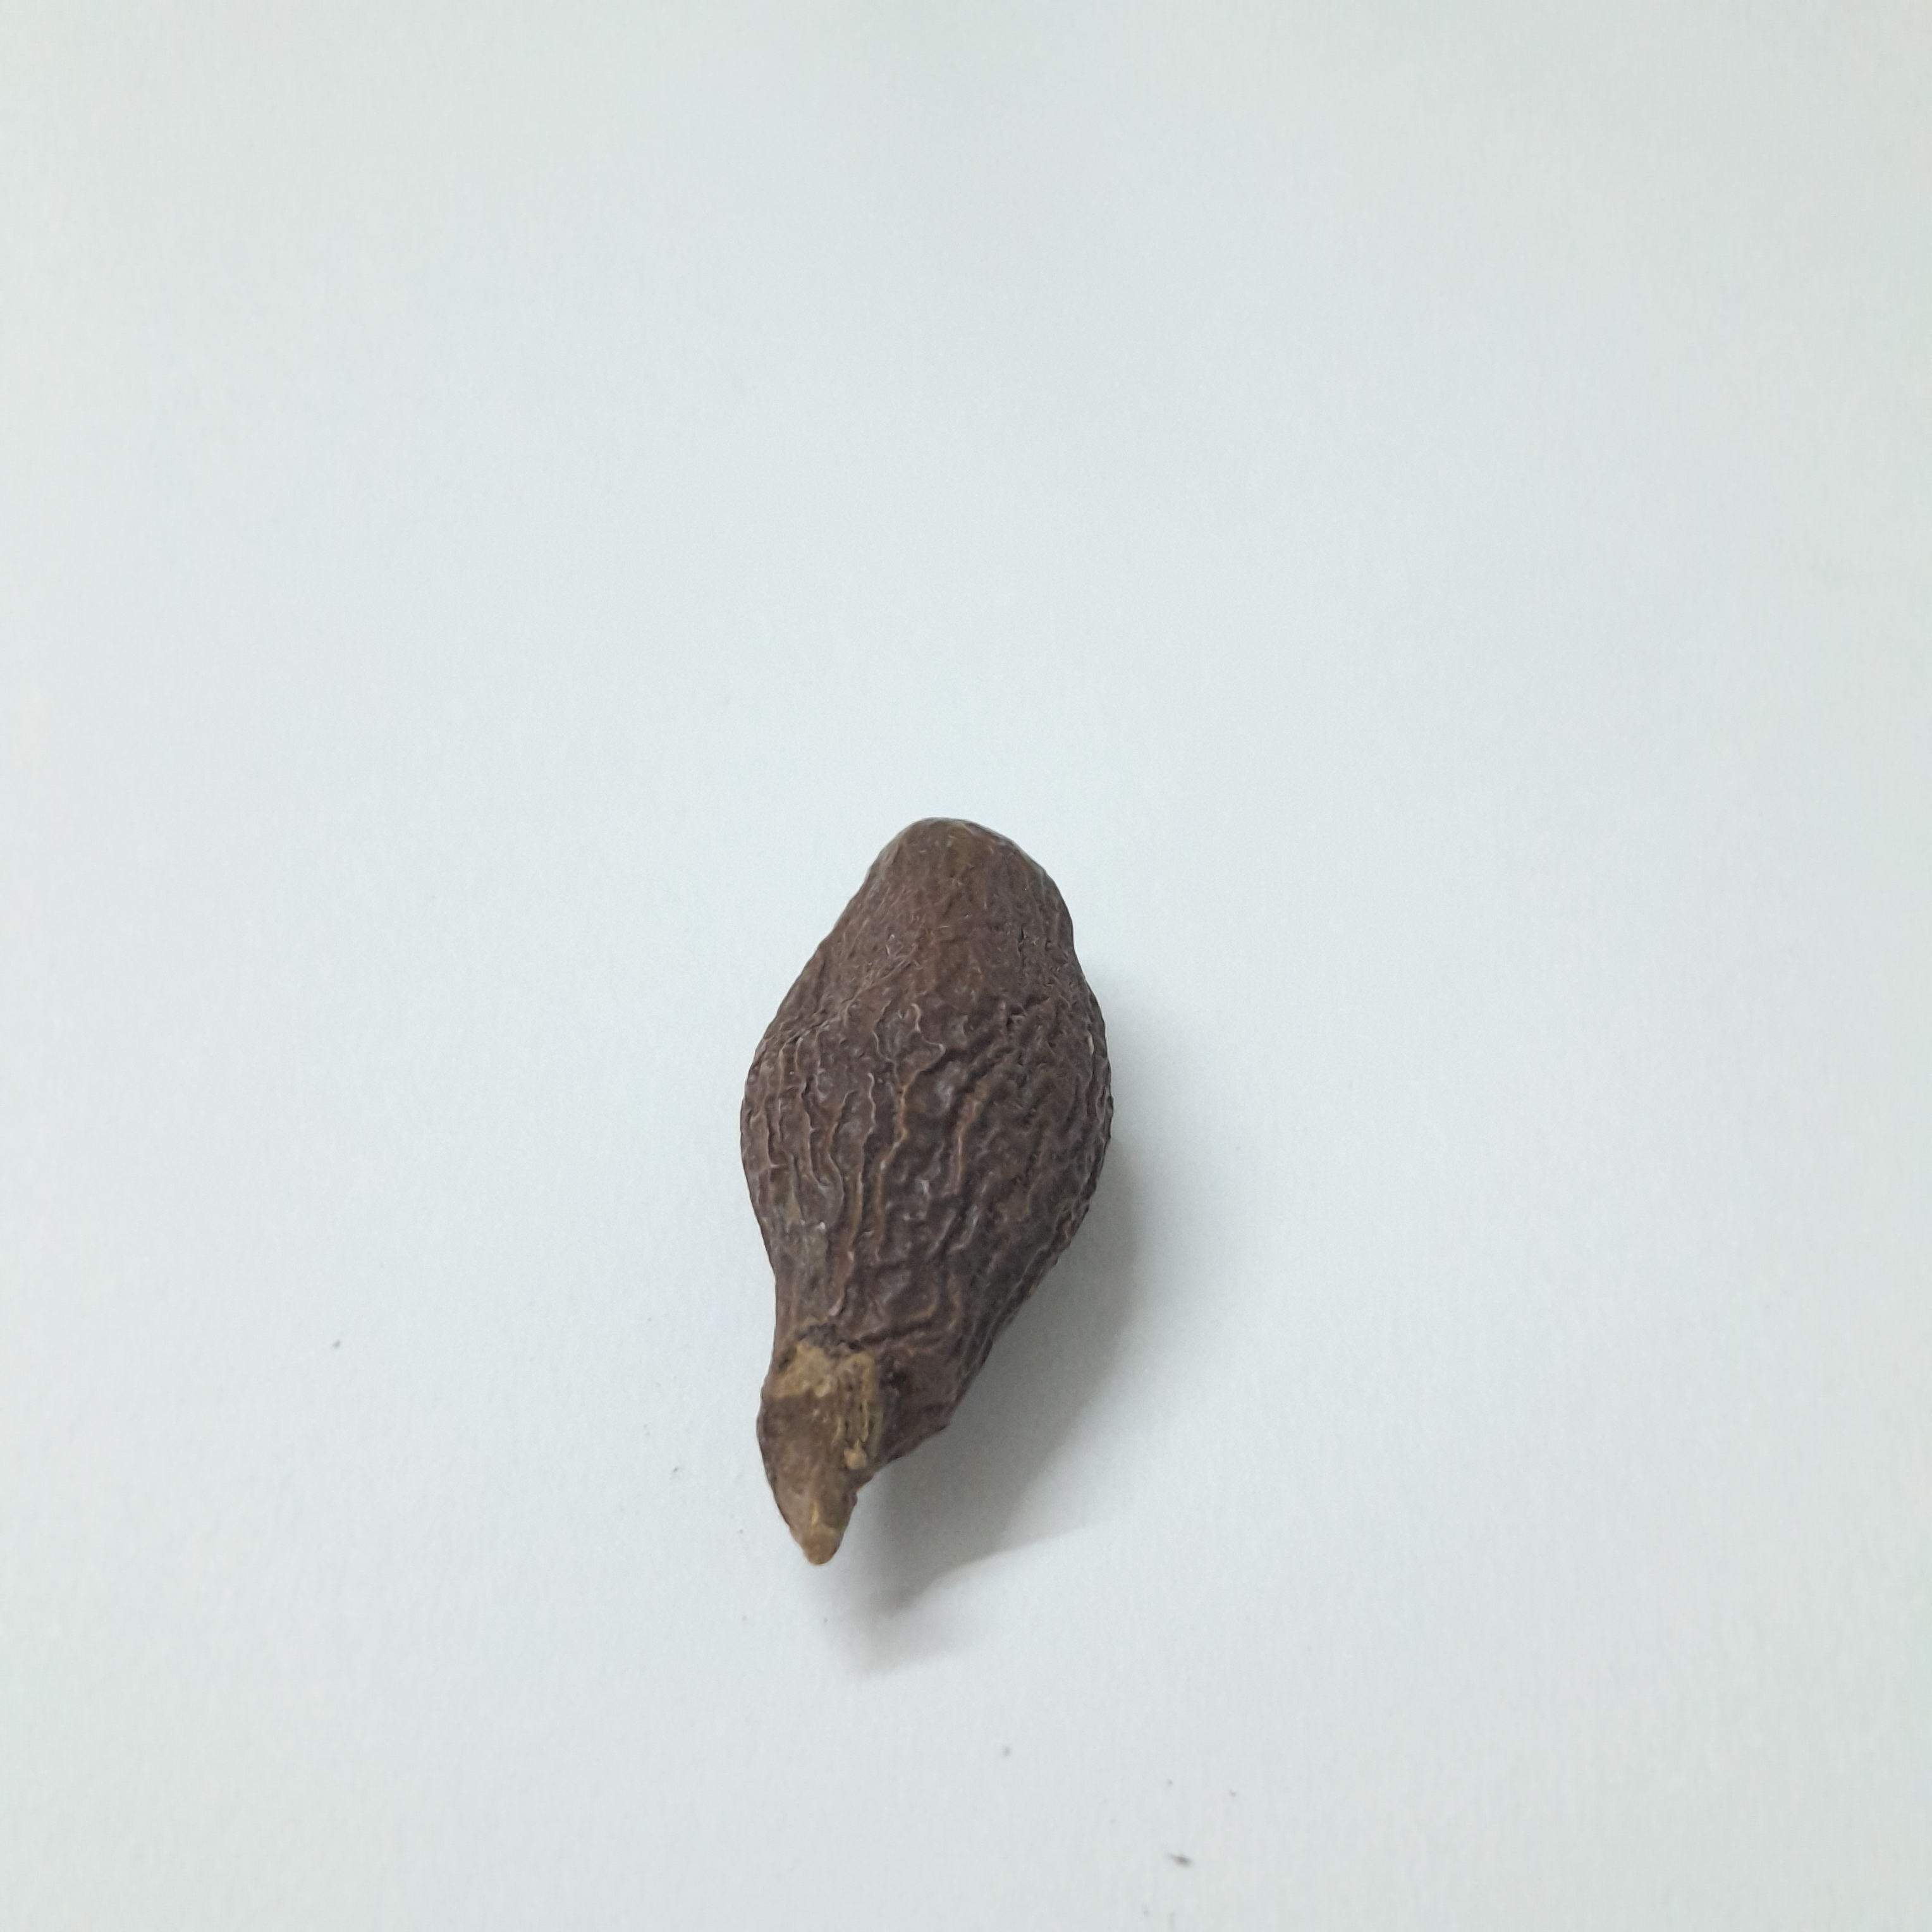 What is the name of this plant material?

niranjanphal
